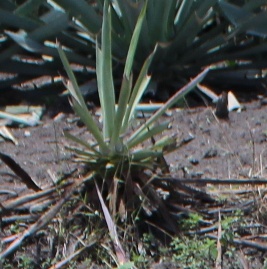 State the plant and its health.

agave, sick
